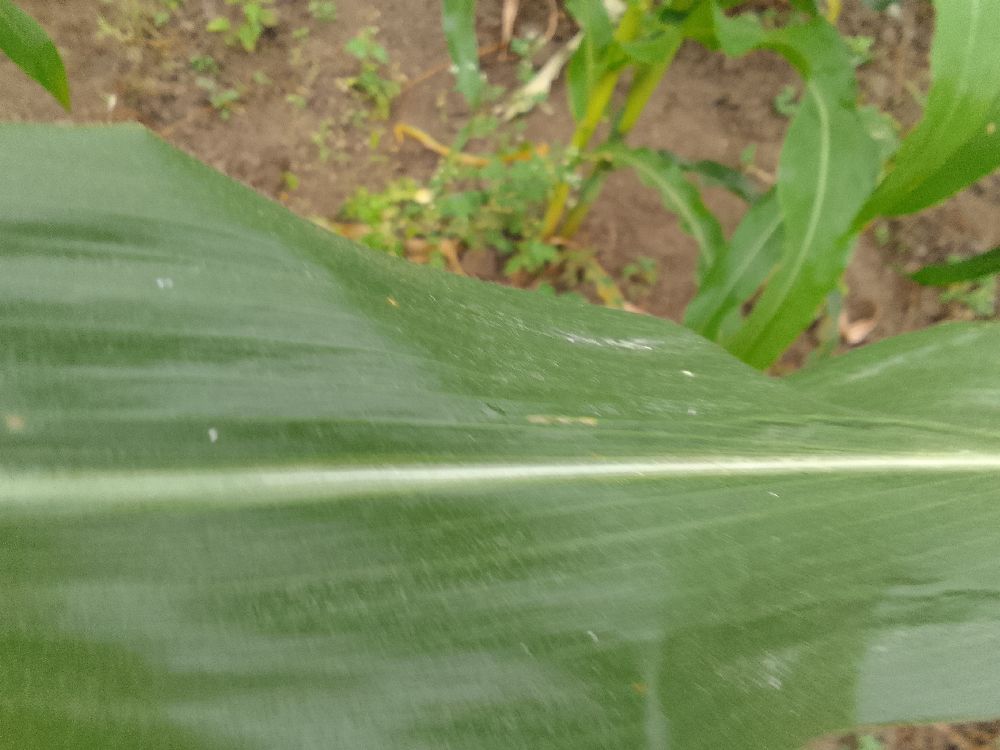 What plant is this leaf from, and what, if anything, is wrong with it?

maize, healthy
